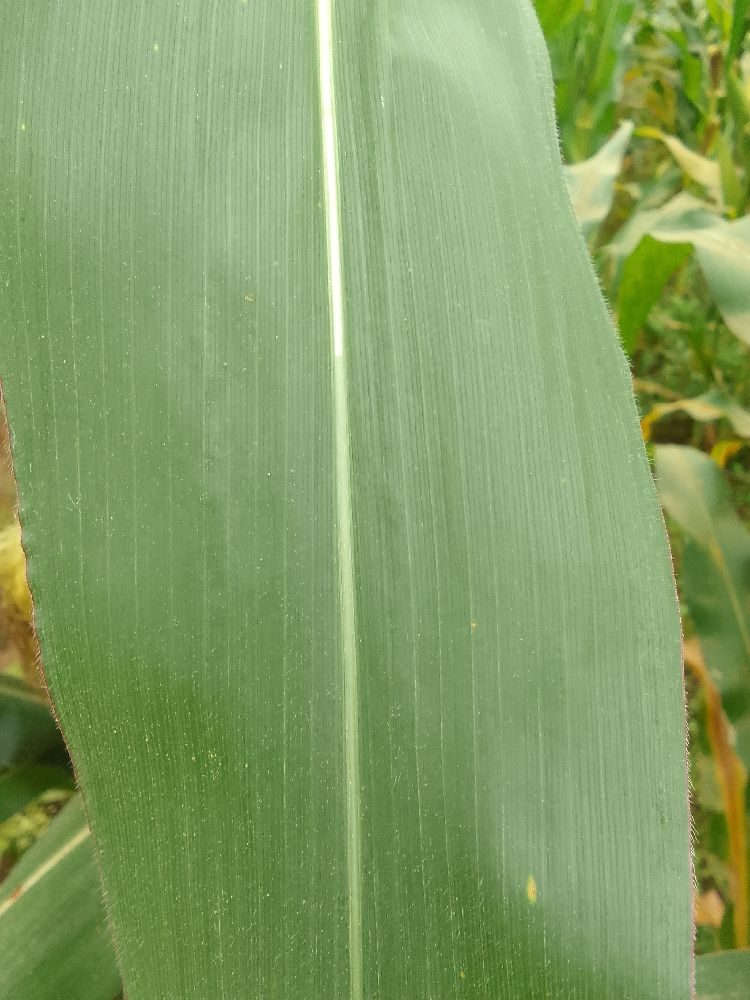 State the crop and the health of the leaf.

maize, healthy
